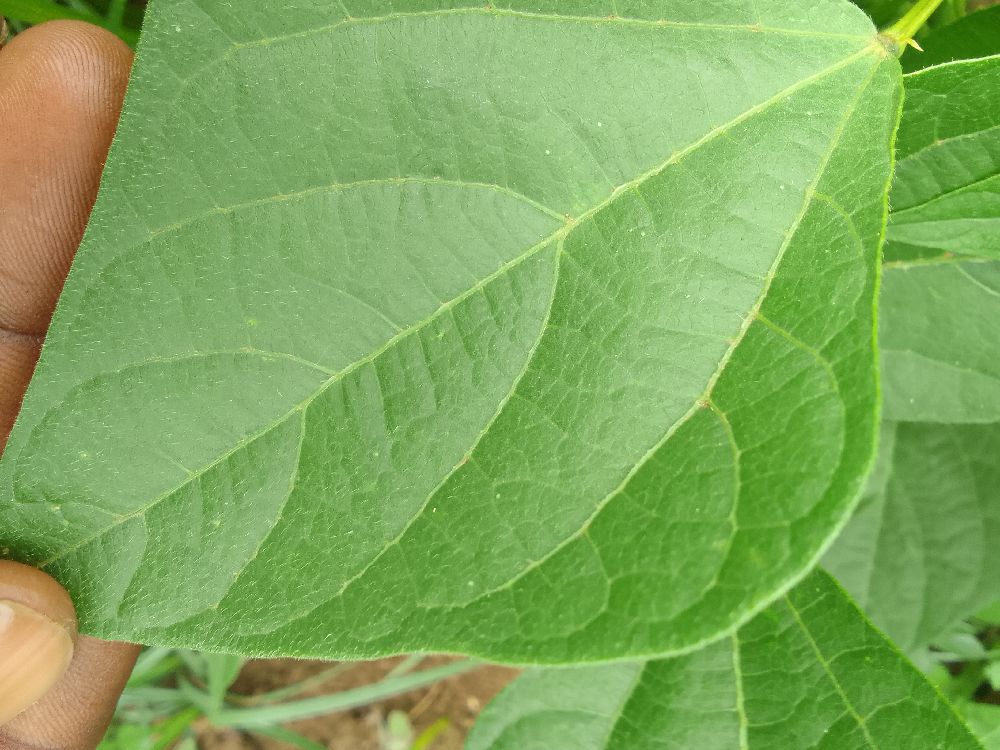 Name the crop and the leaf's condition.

common bean, healthy
